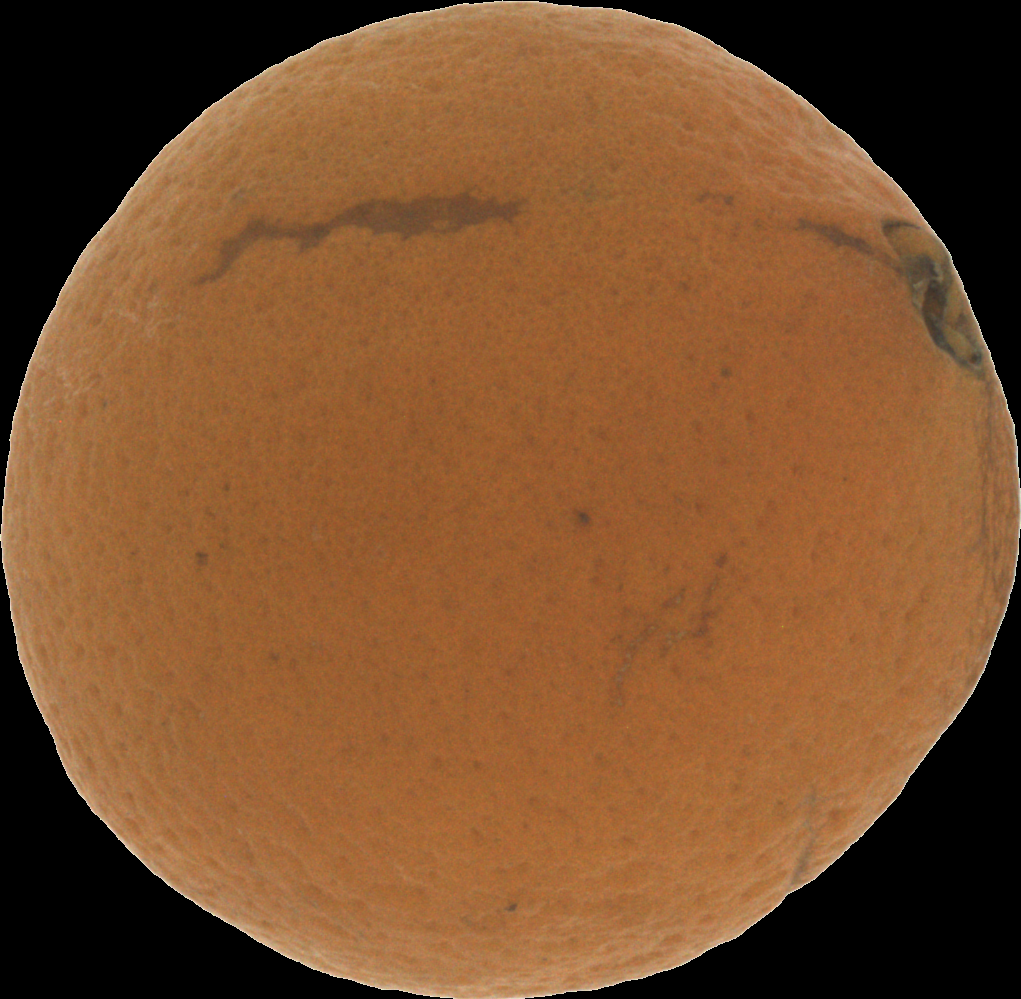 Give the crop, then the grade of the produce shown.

orange, bad
